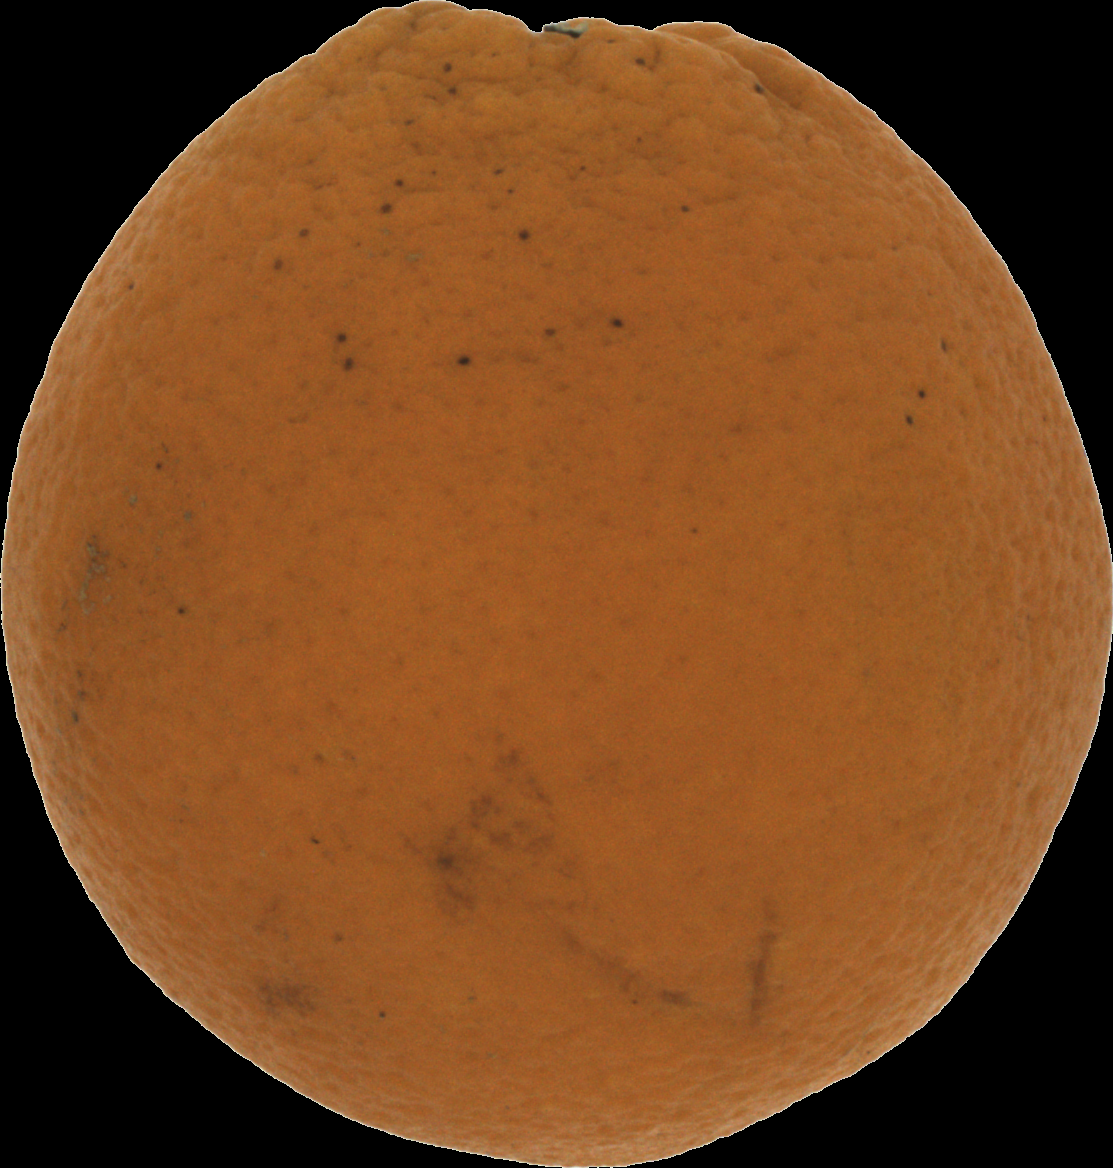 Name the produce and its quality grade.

orange, bad
